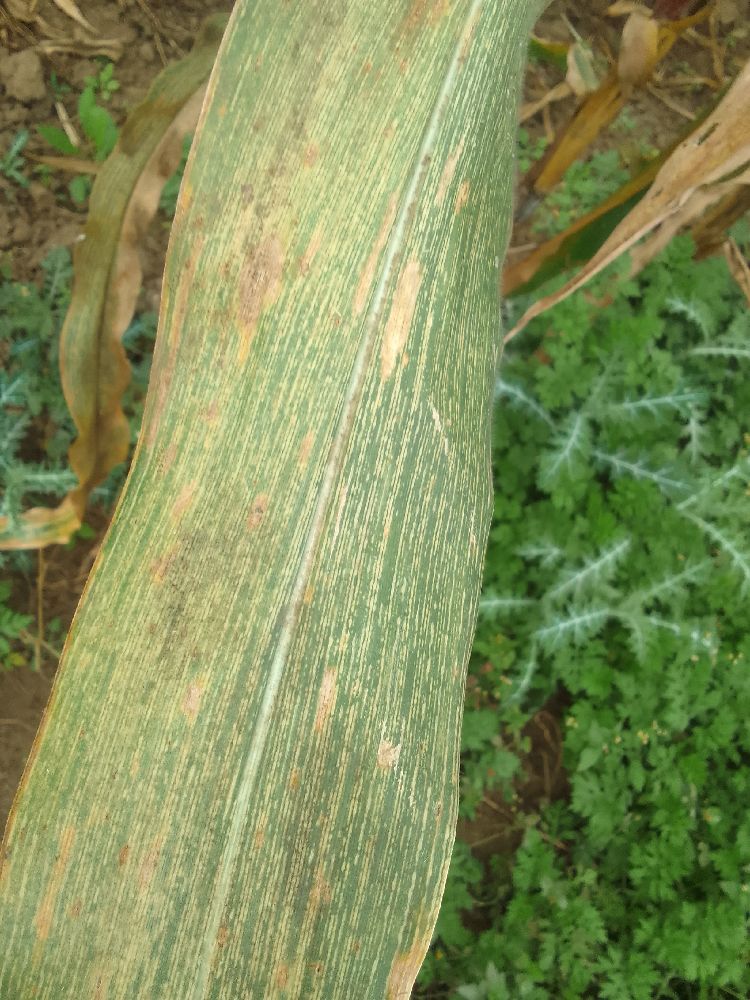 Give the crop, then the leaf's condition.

maize, maize streak virus
